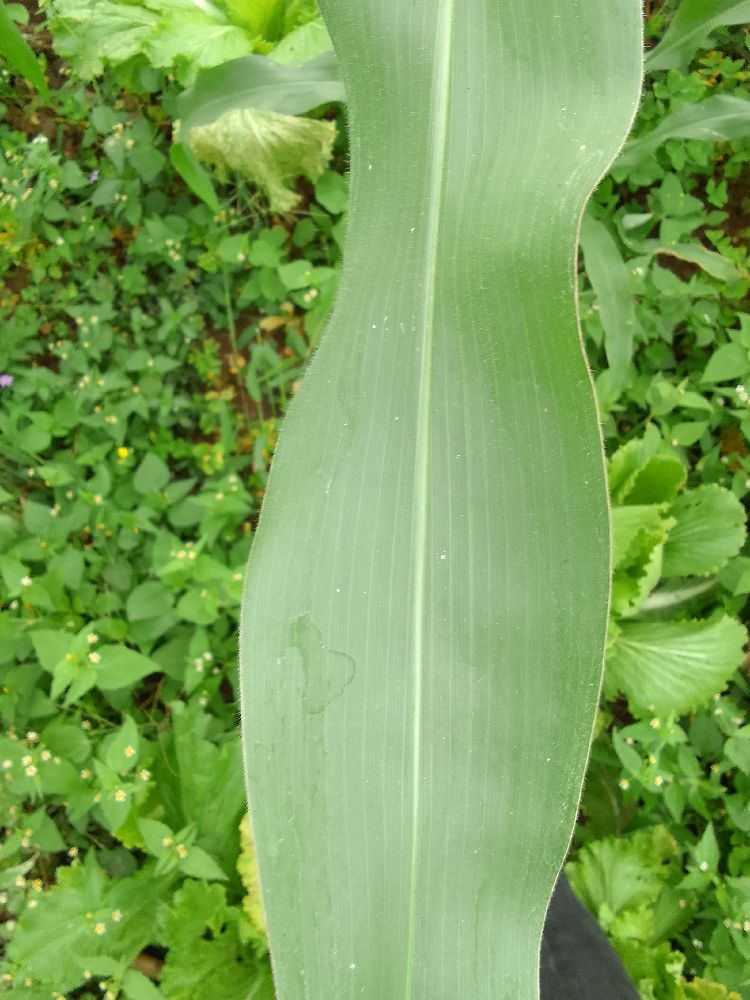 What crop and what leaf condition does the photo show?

maize, healthy
